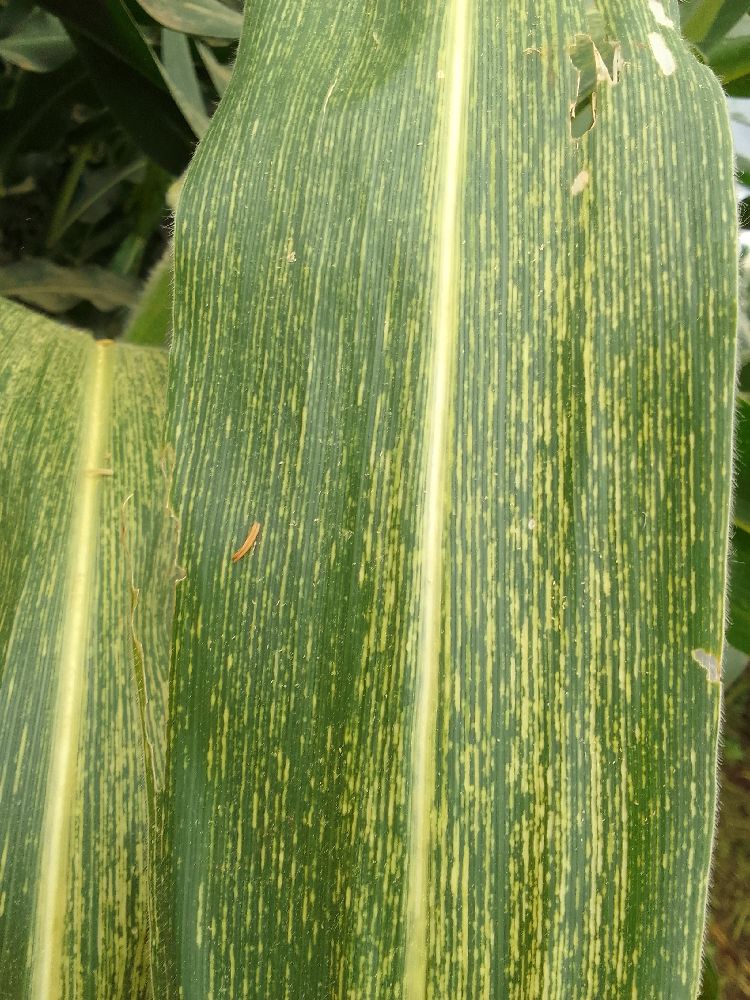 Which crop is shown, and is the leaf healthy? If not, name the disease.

maize, maize streak virus
